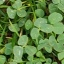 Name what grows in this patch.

unstructured weed
